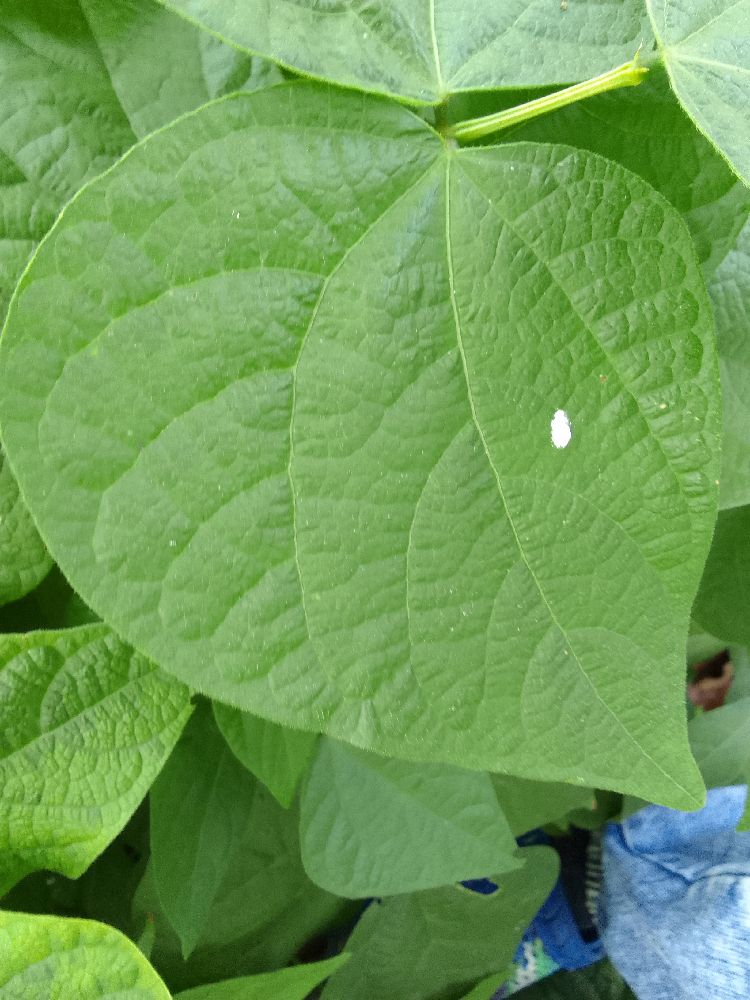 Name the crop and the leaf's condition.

common bean, healthy
